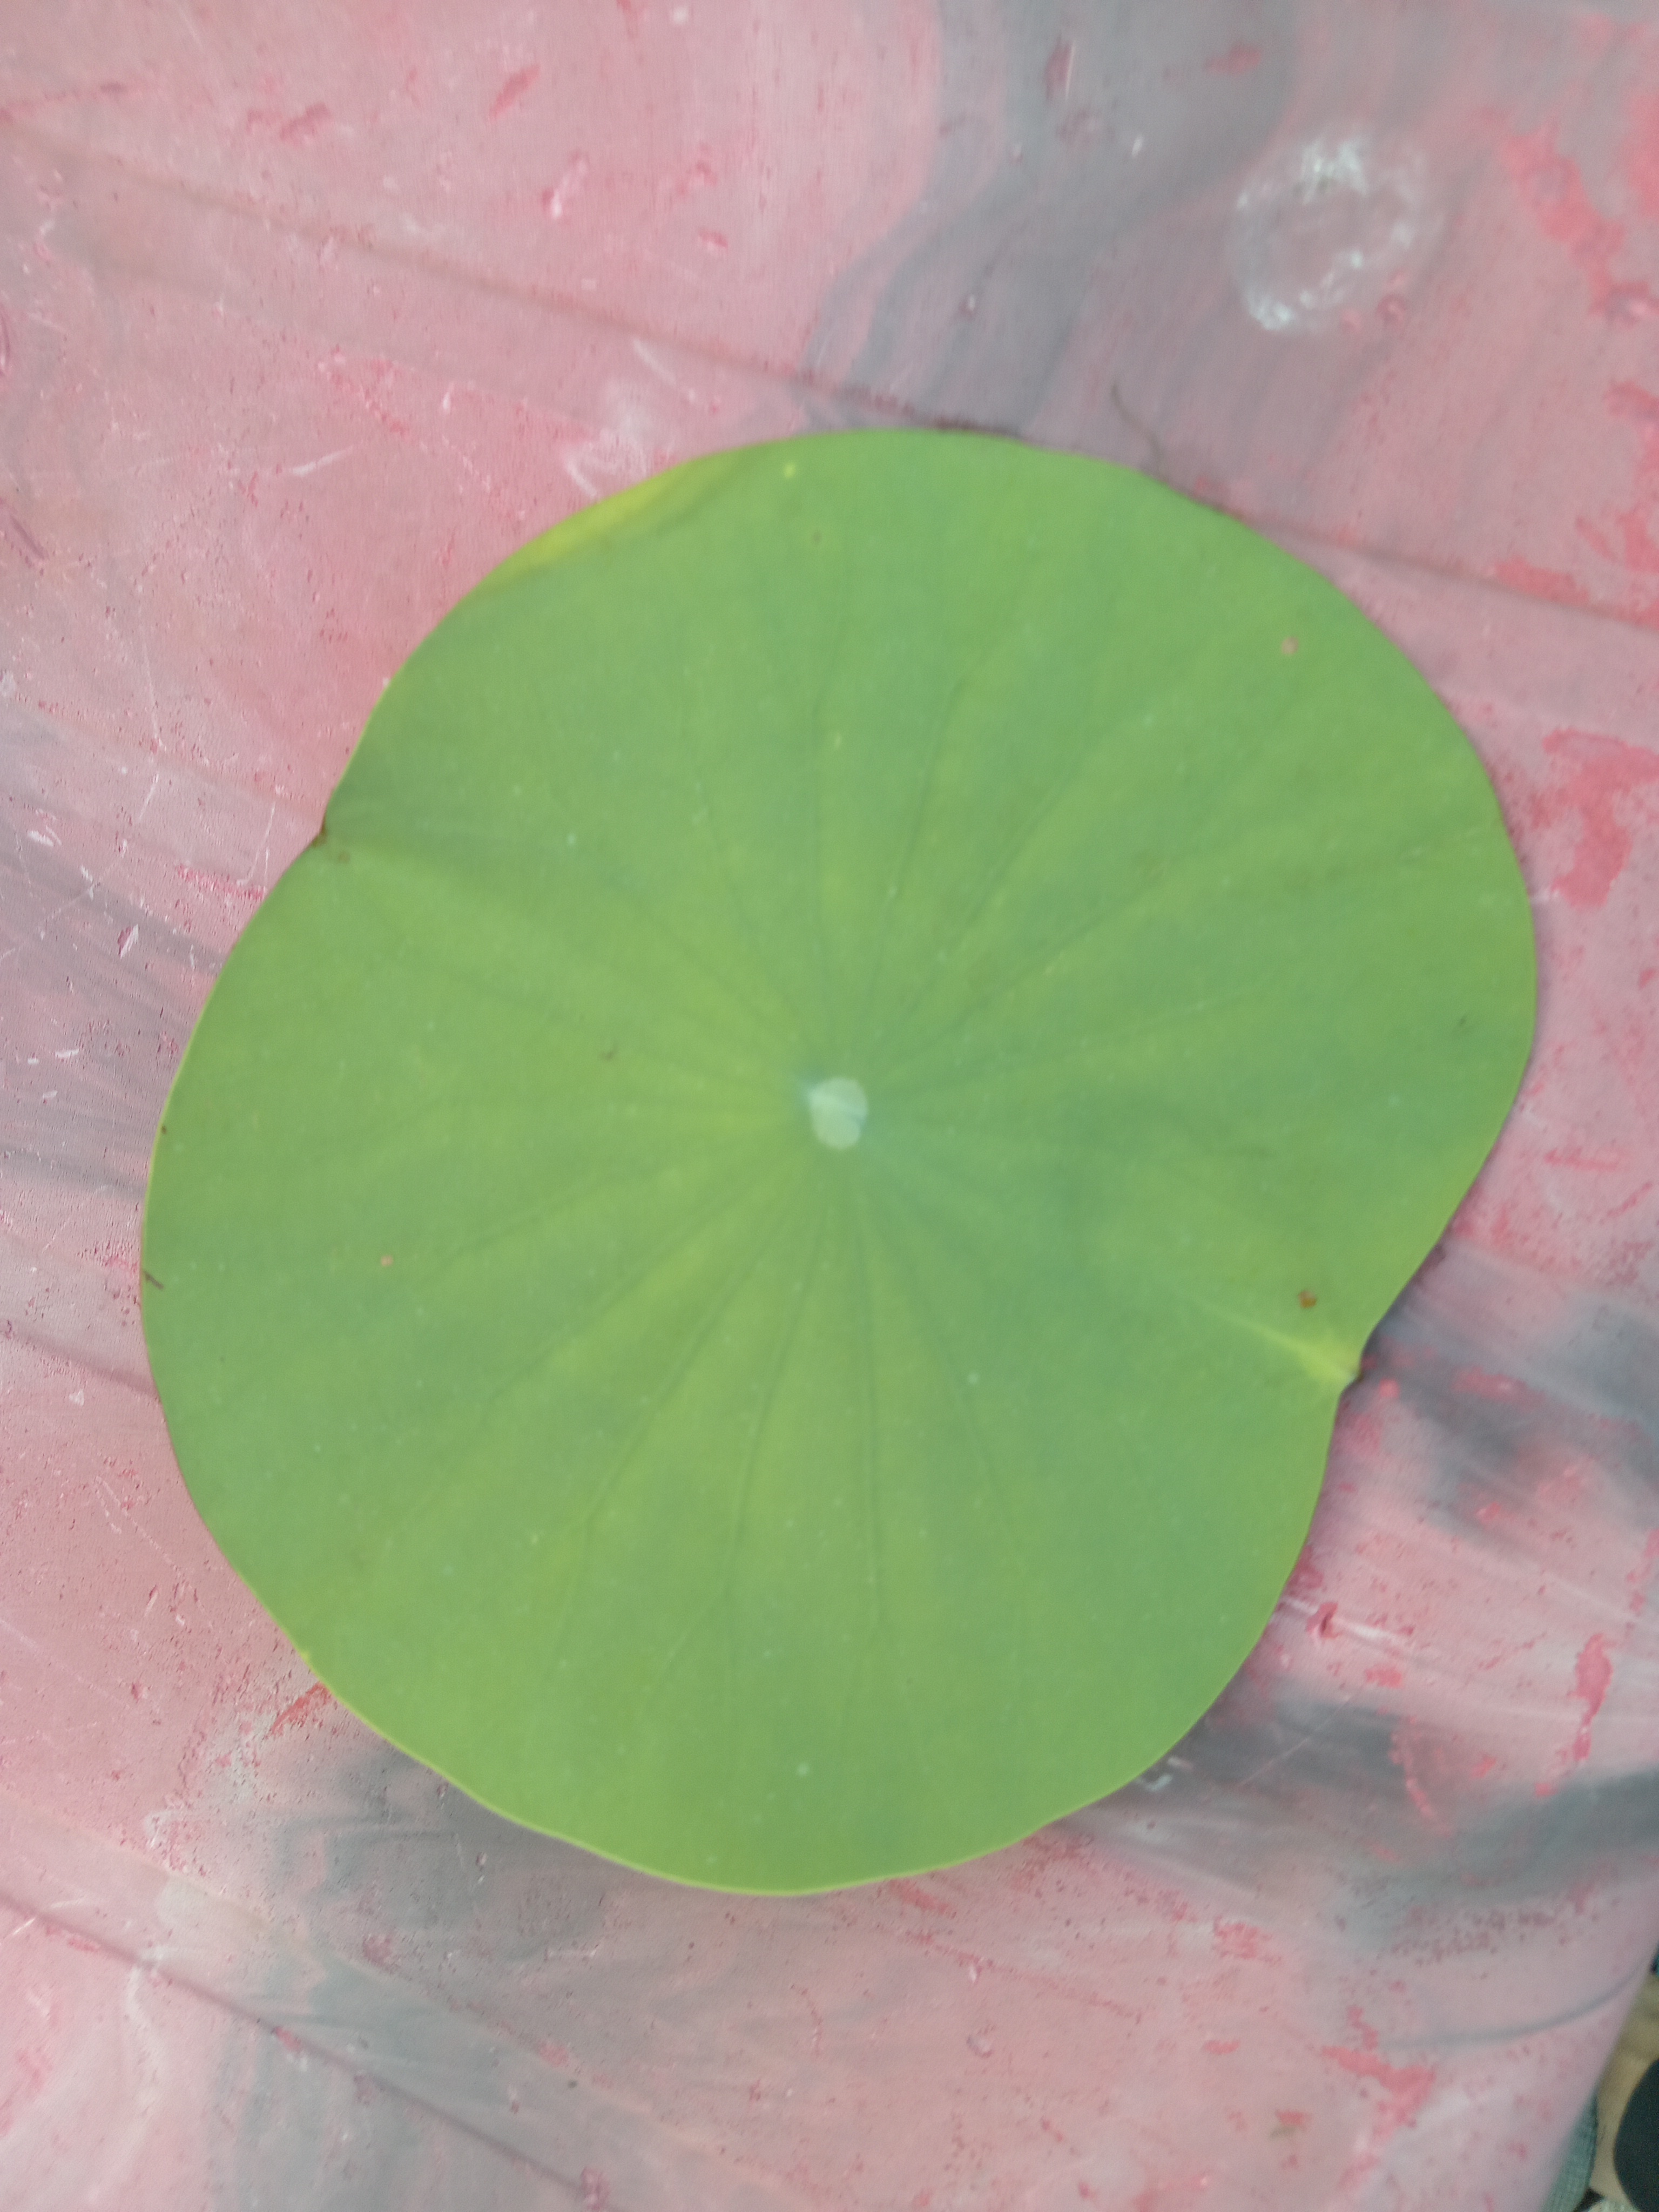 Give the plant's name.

lotus
